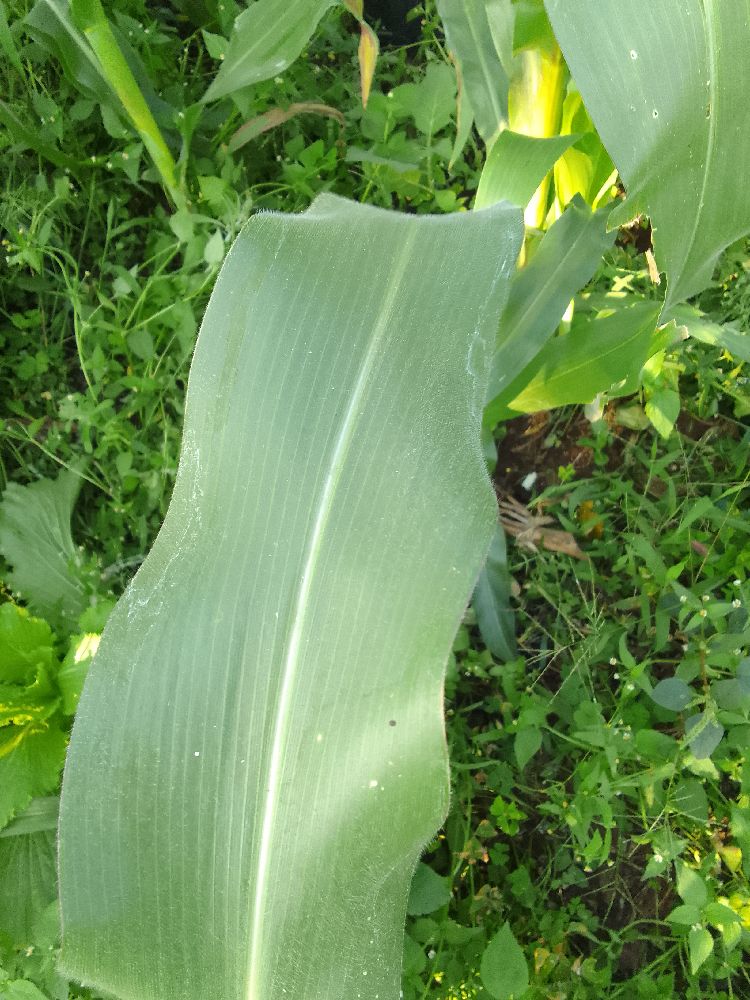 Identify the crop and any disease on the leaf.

maize, healthy
